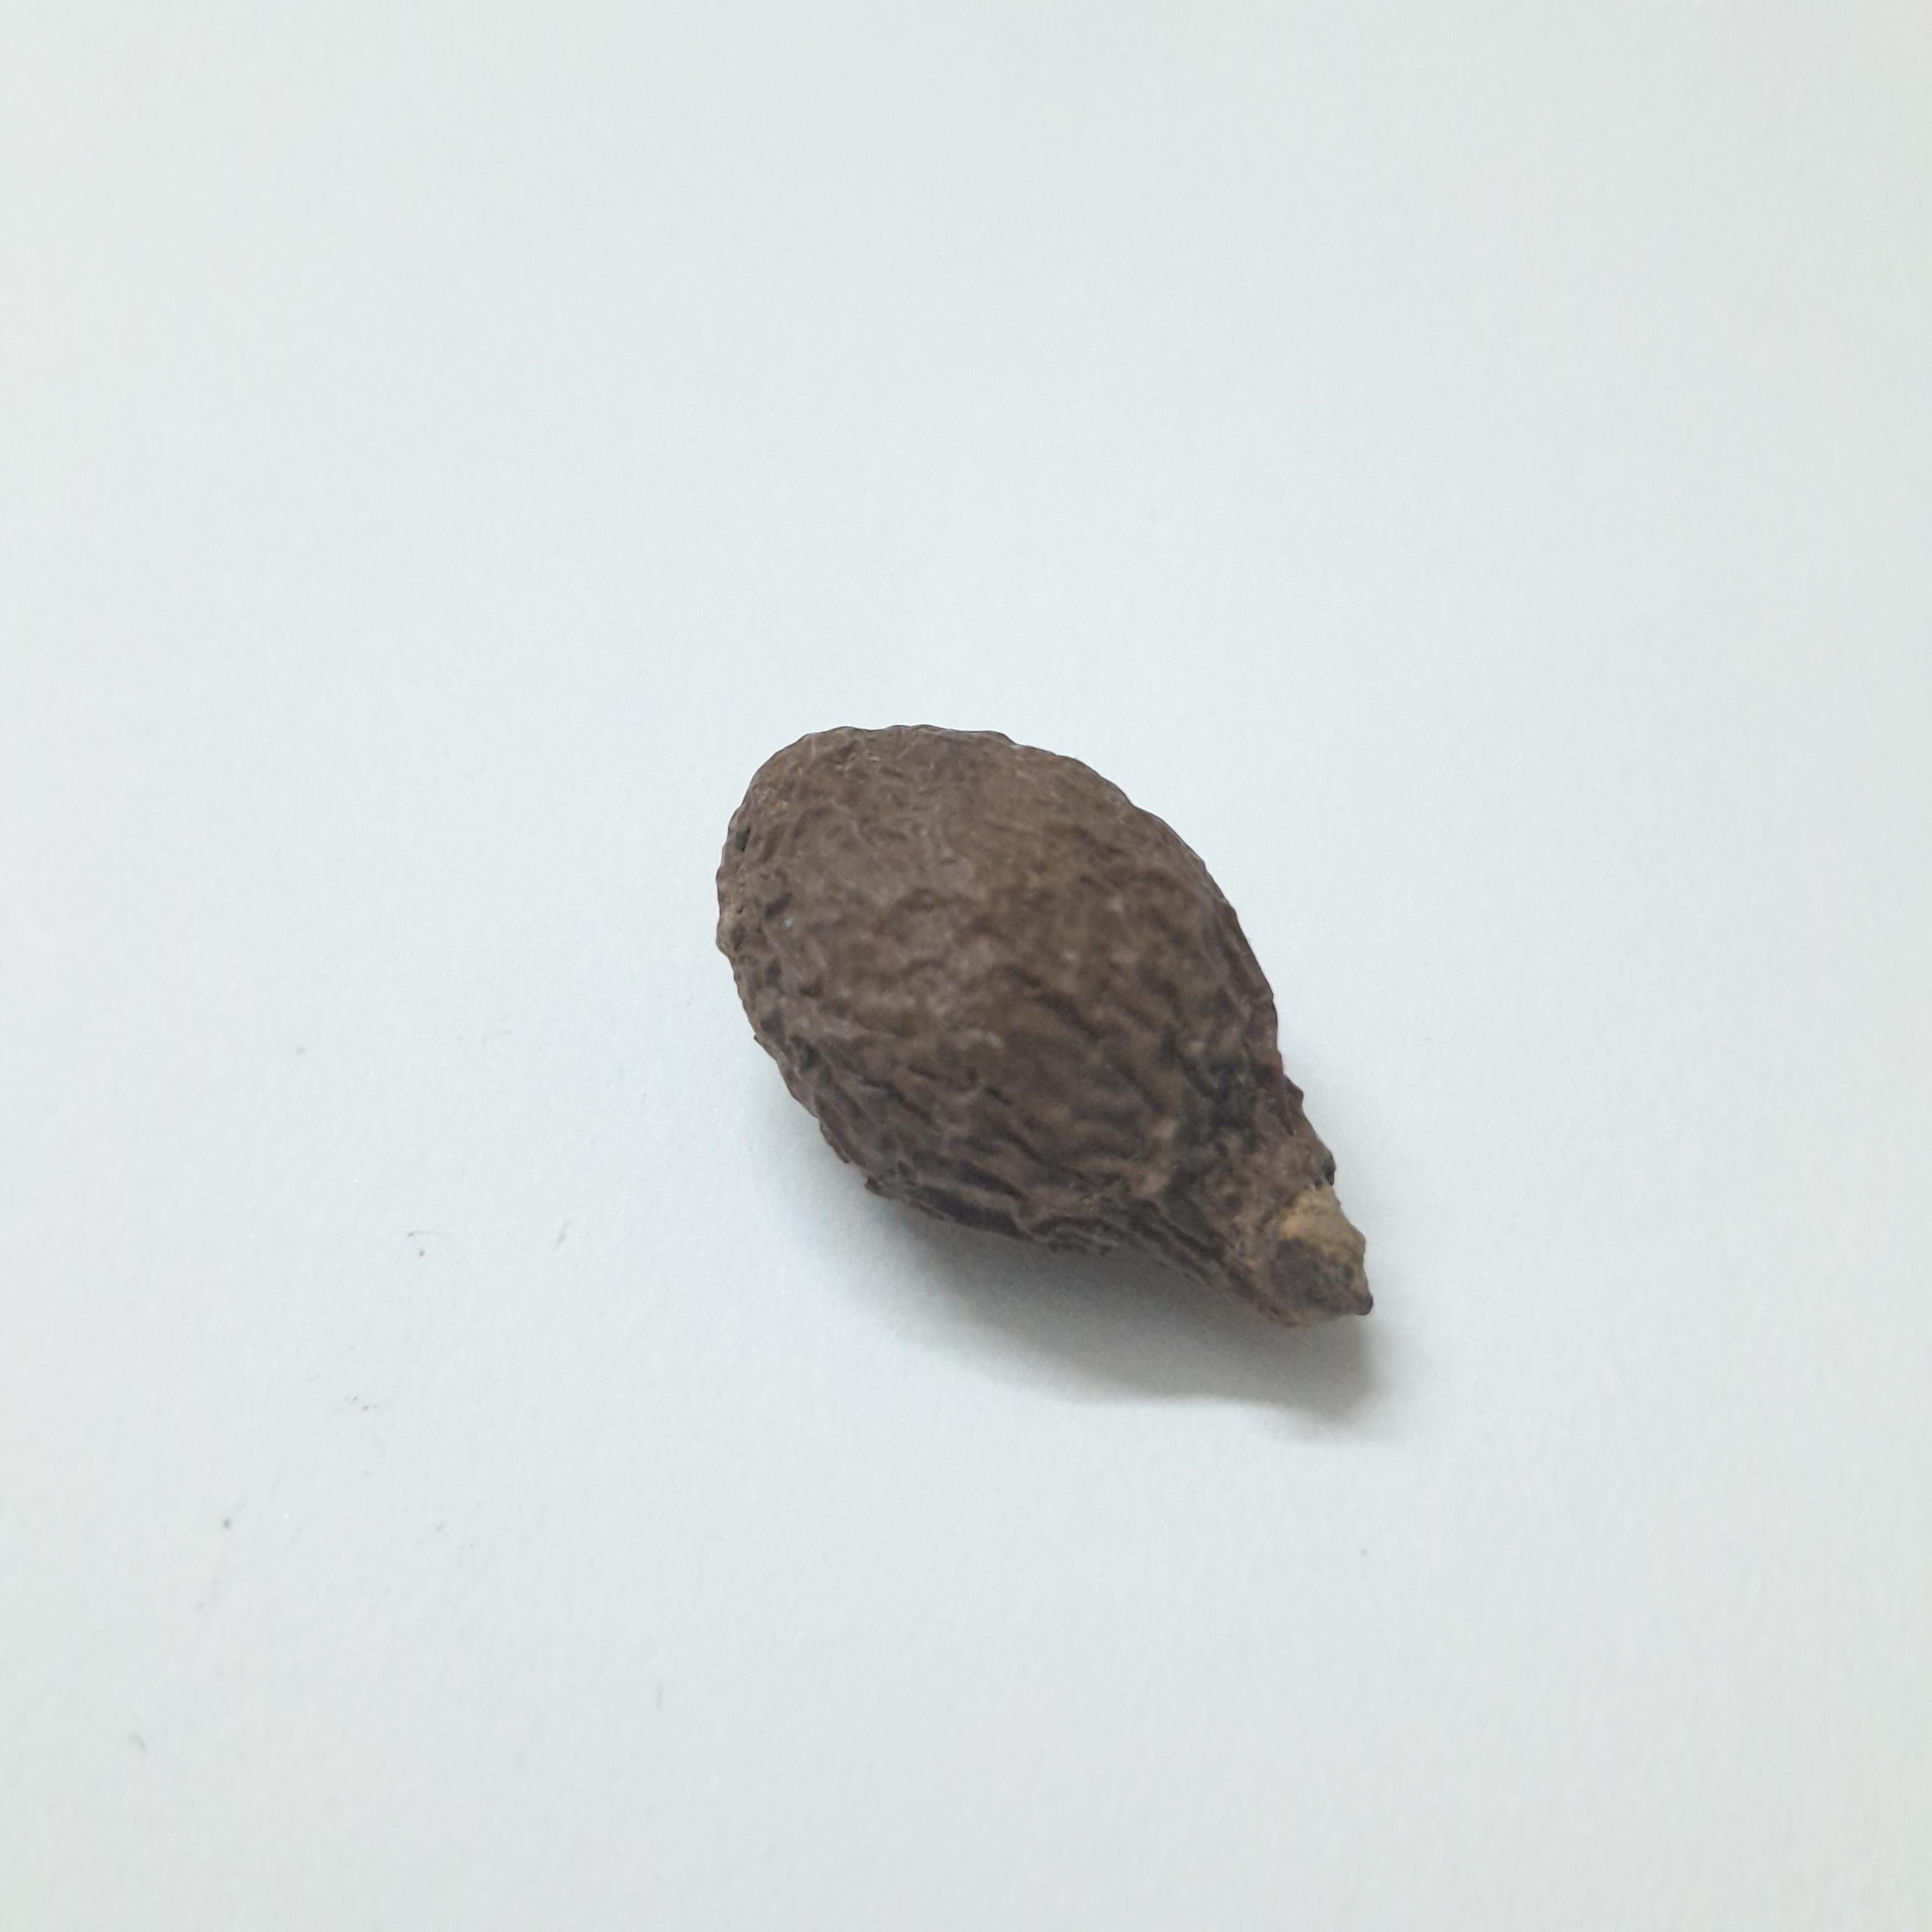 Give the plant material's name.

niranjanphal
